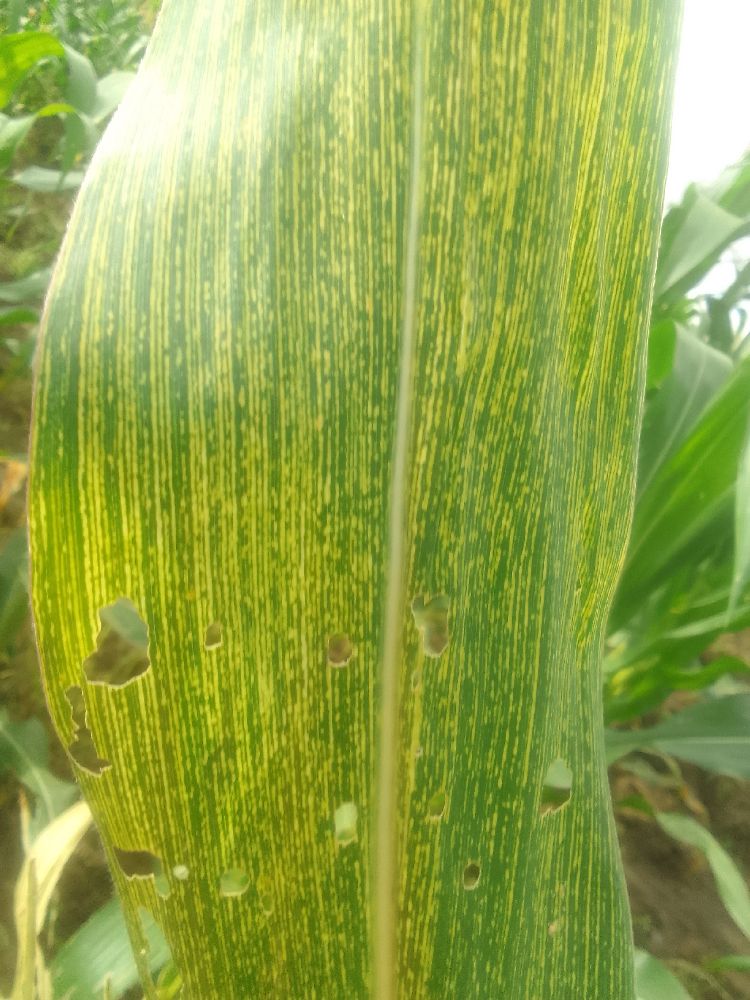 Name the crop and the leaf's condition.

maize, maize streak virus
